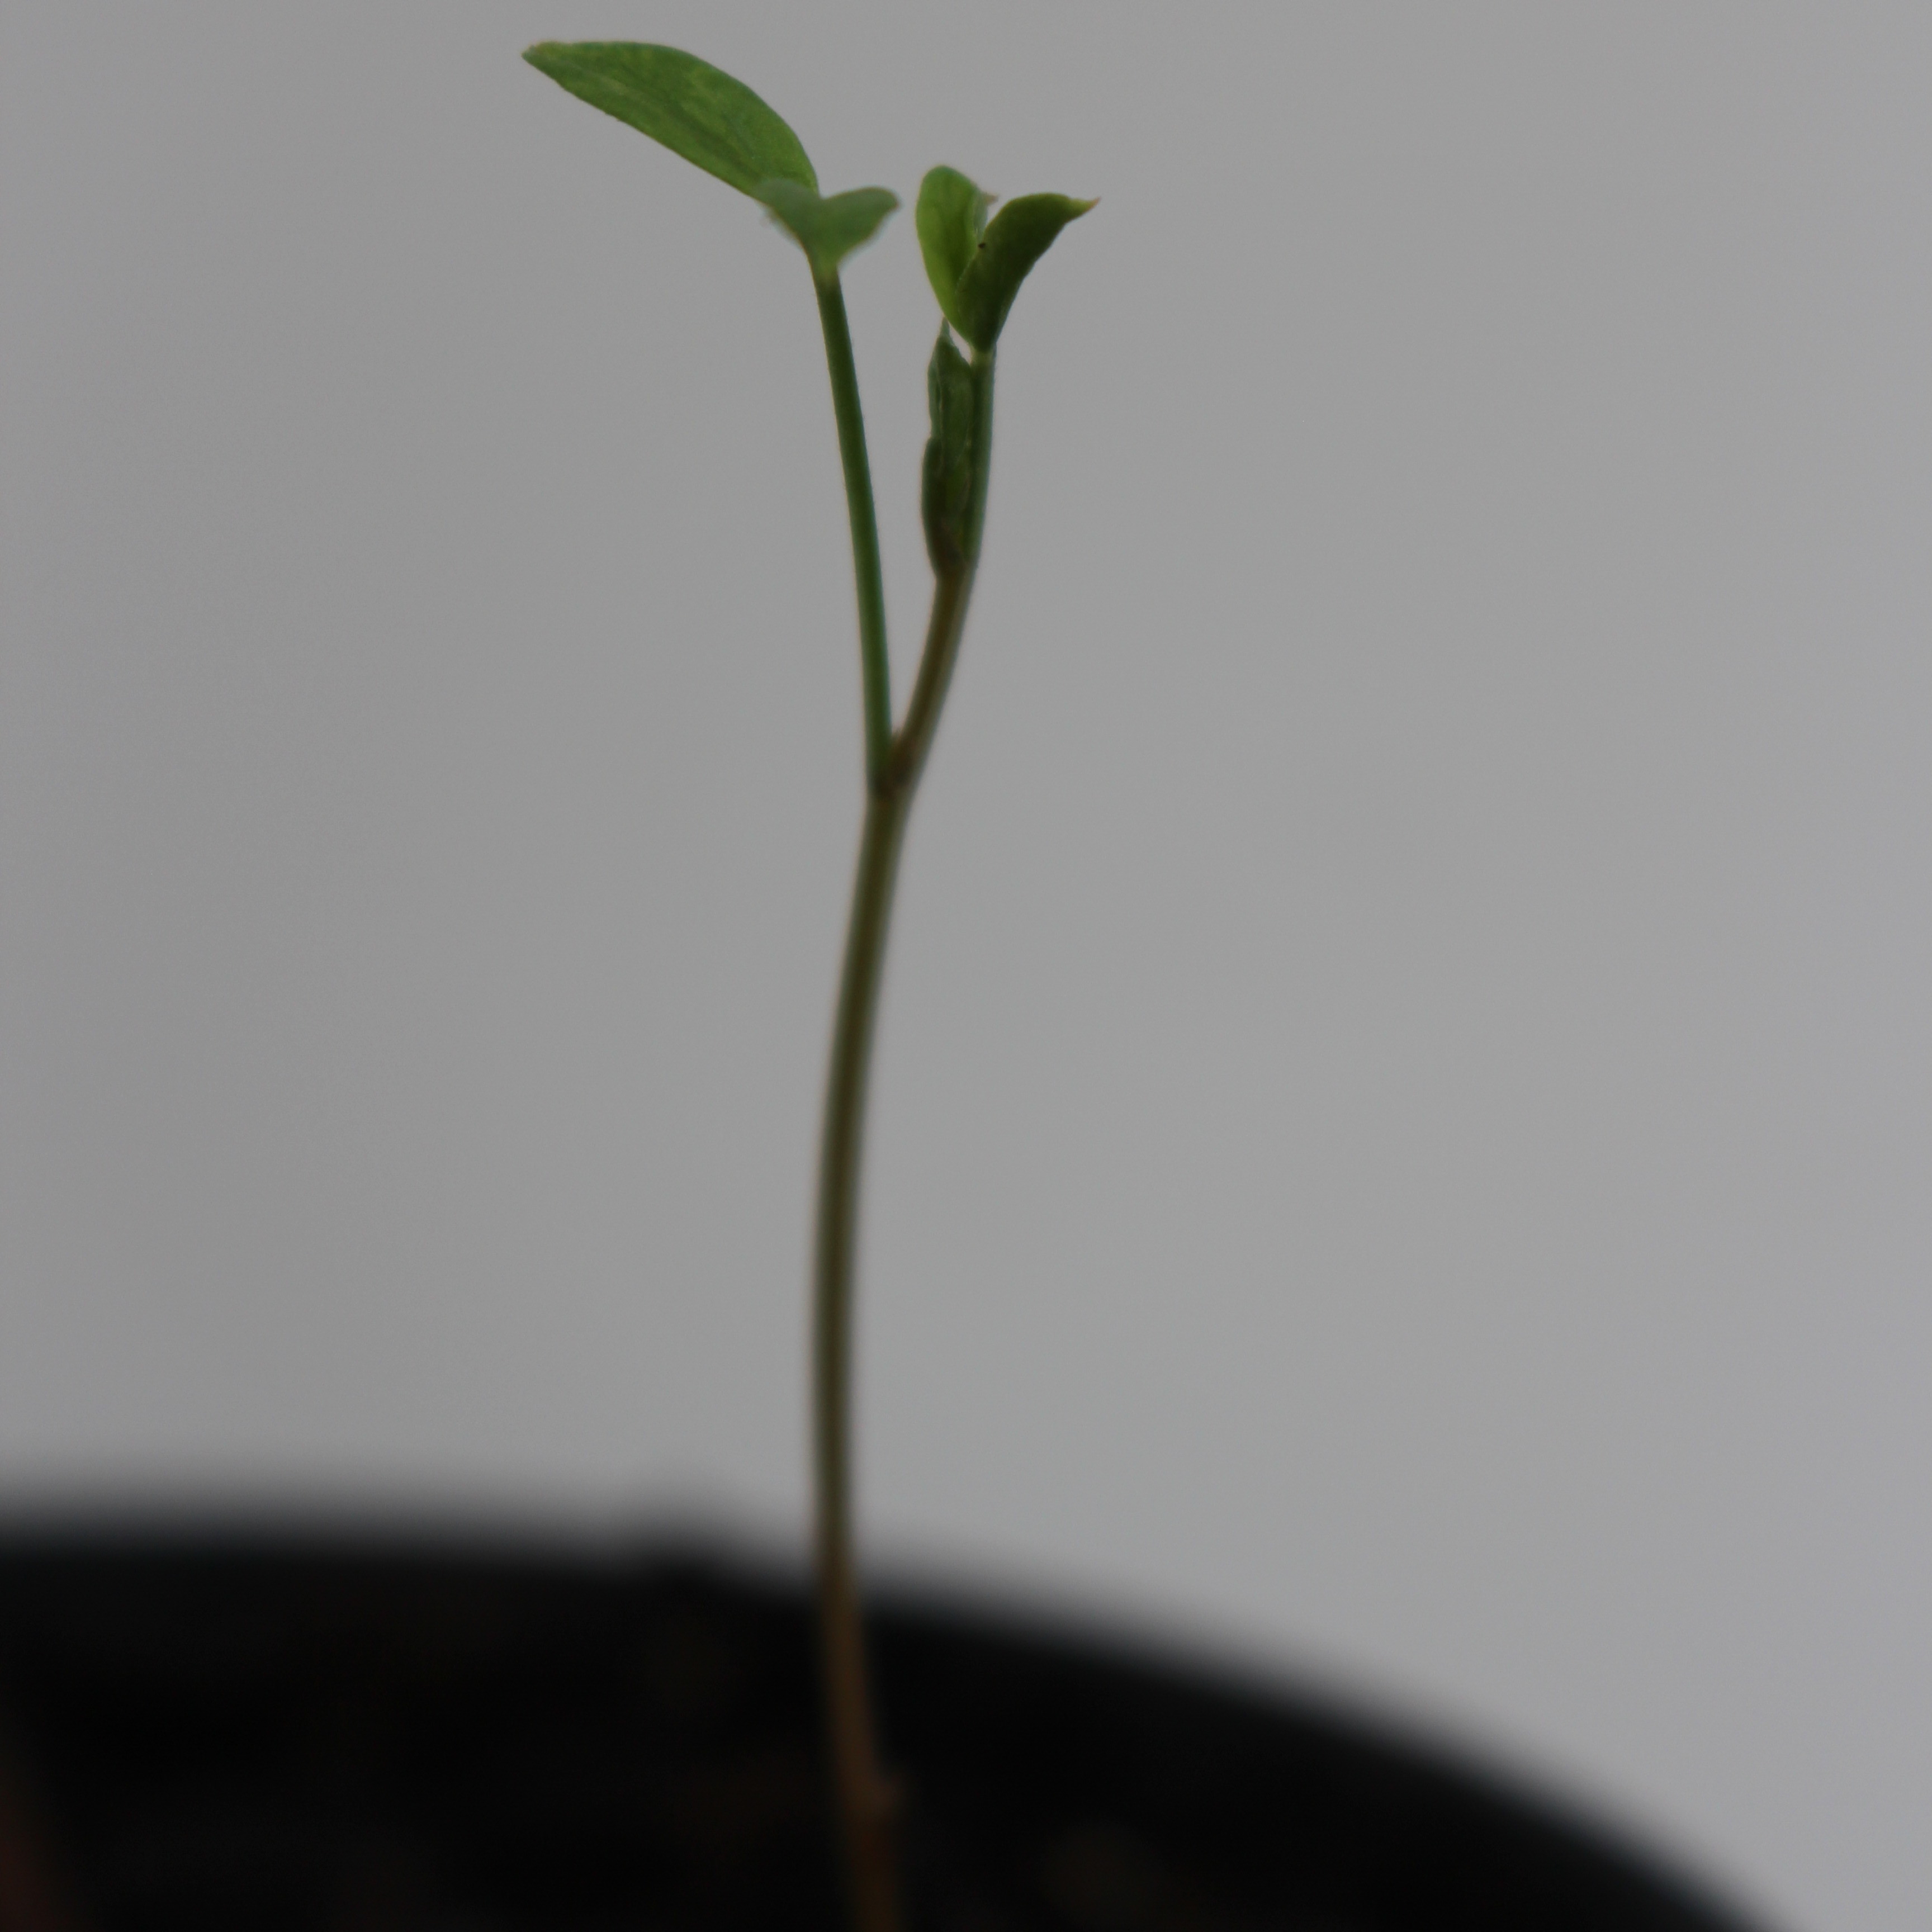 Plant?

Vicia sativa
